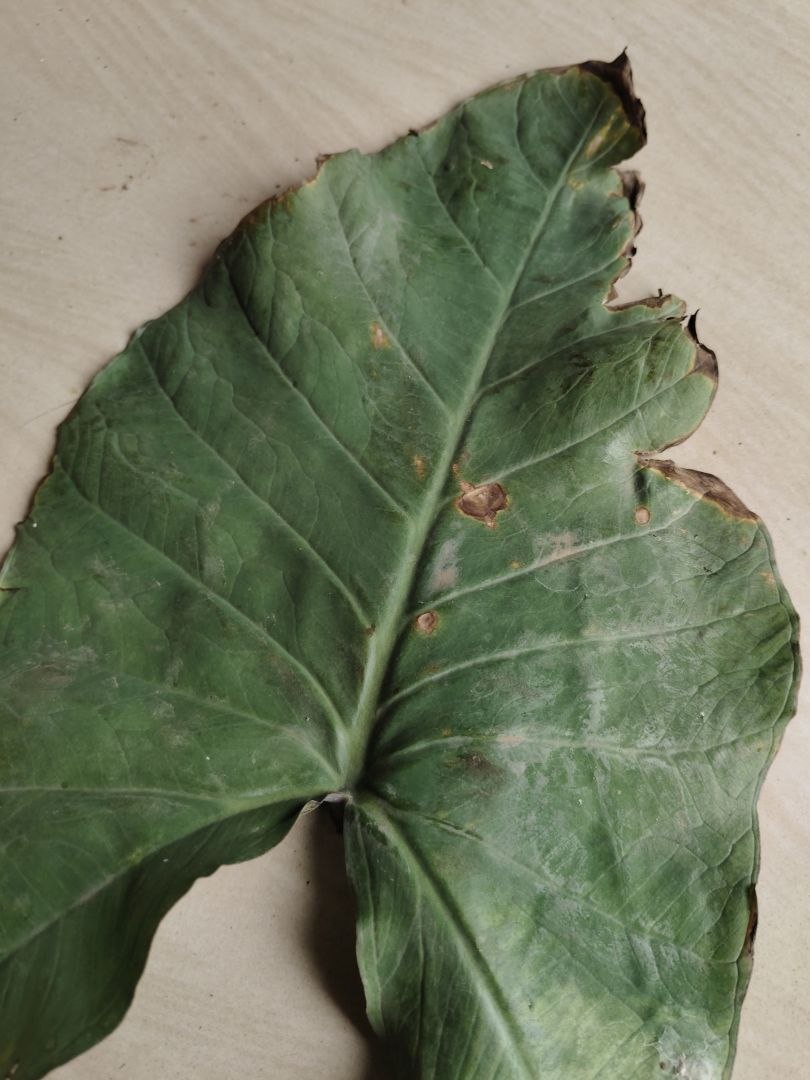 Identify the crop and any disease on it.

taro, leaf blight
